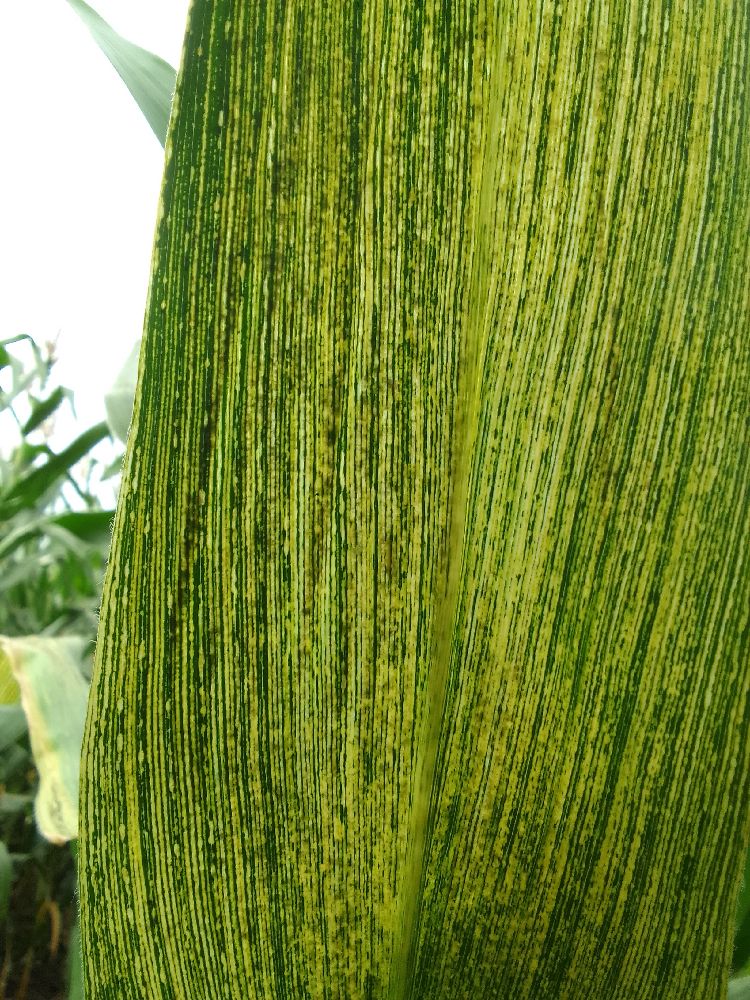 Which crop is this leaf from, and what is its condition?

maize, maize streak virus
